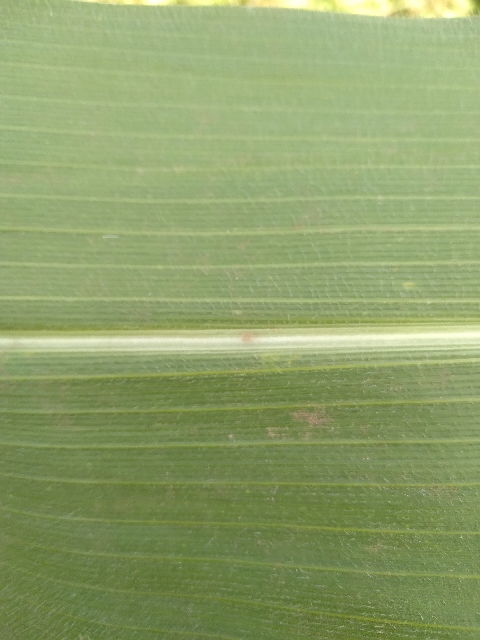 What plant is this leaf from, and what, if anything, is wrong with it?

maize, healthy
